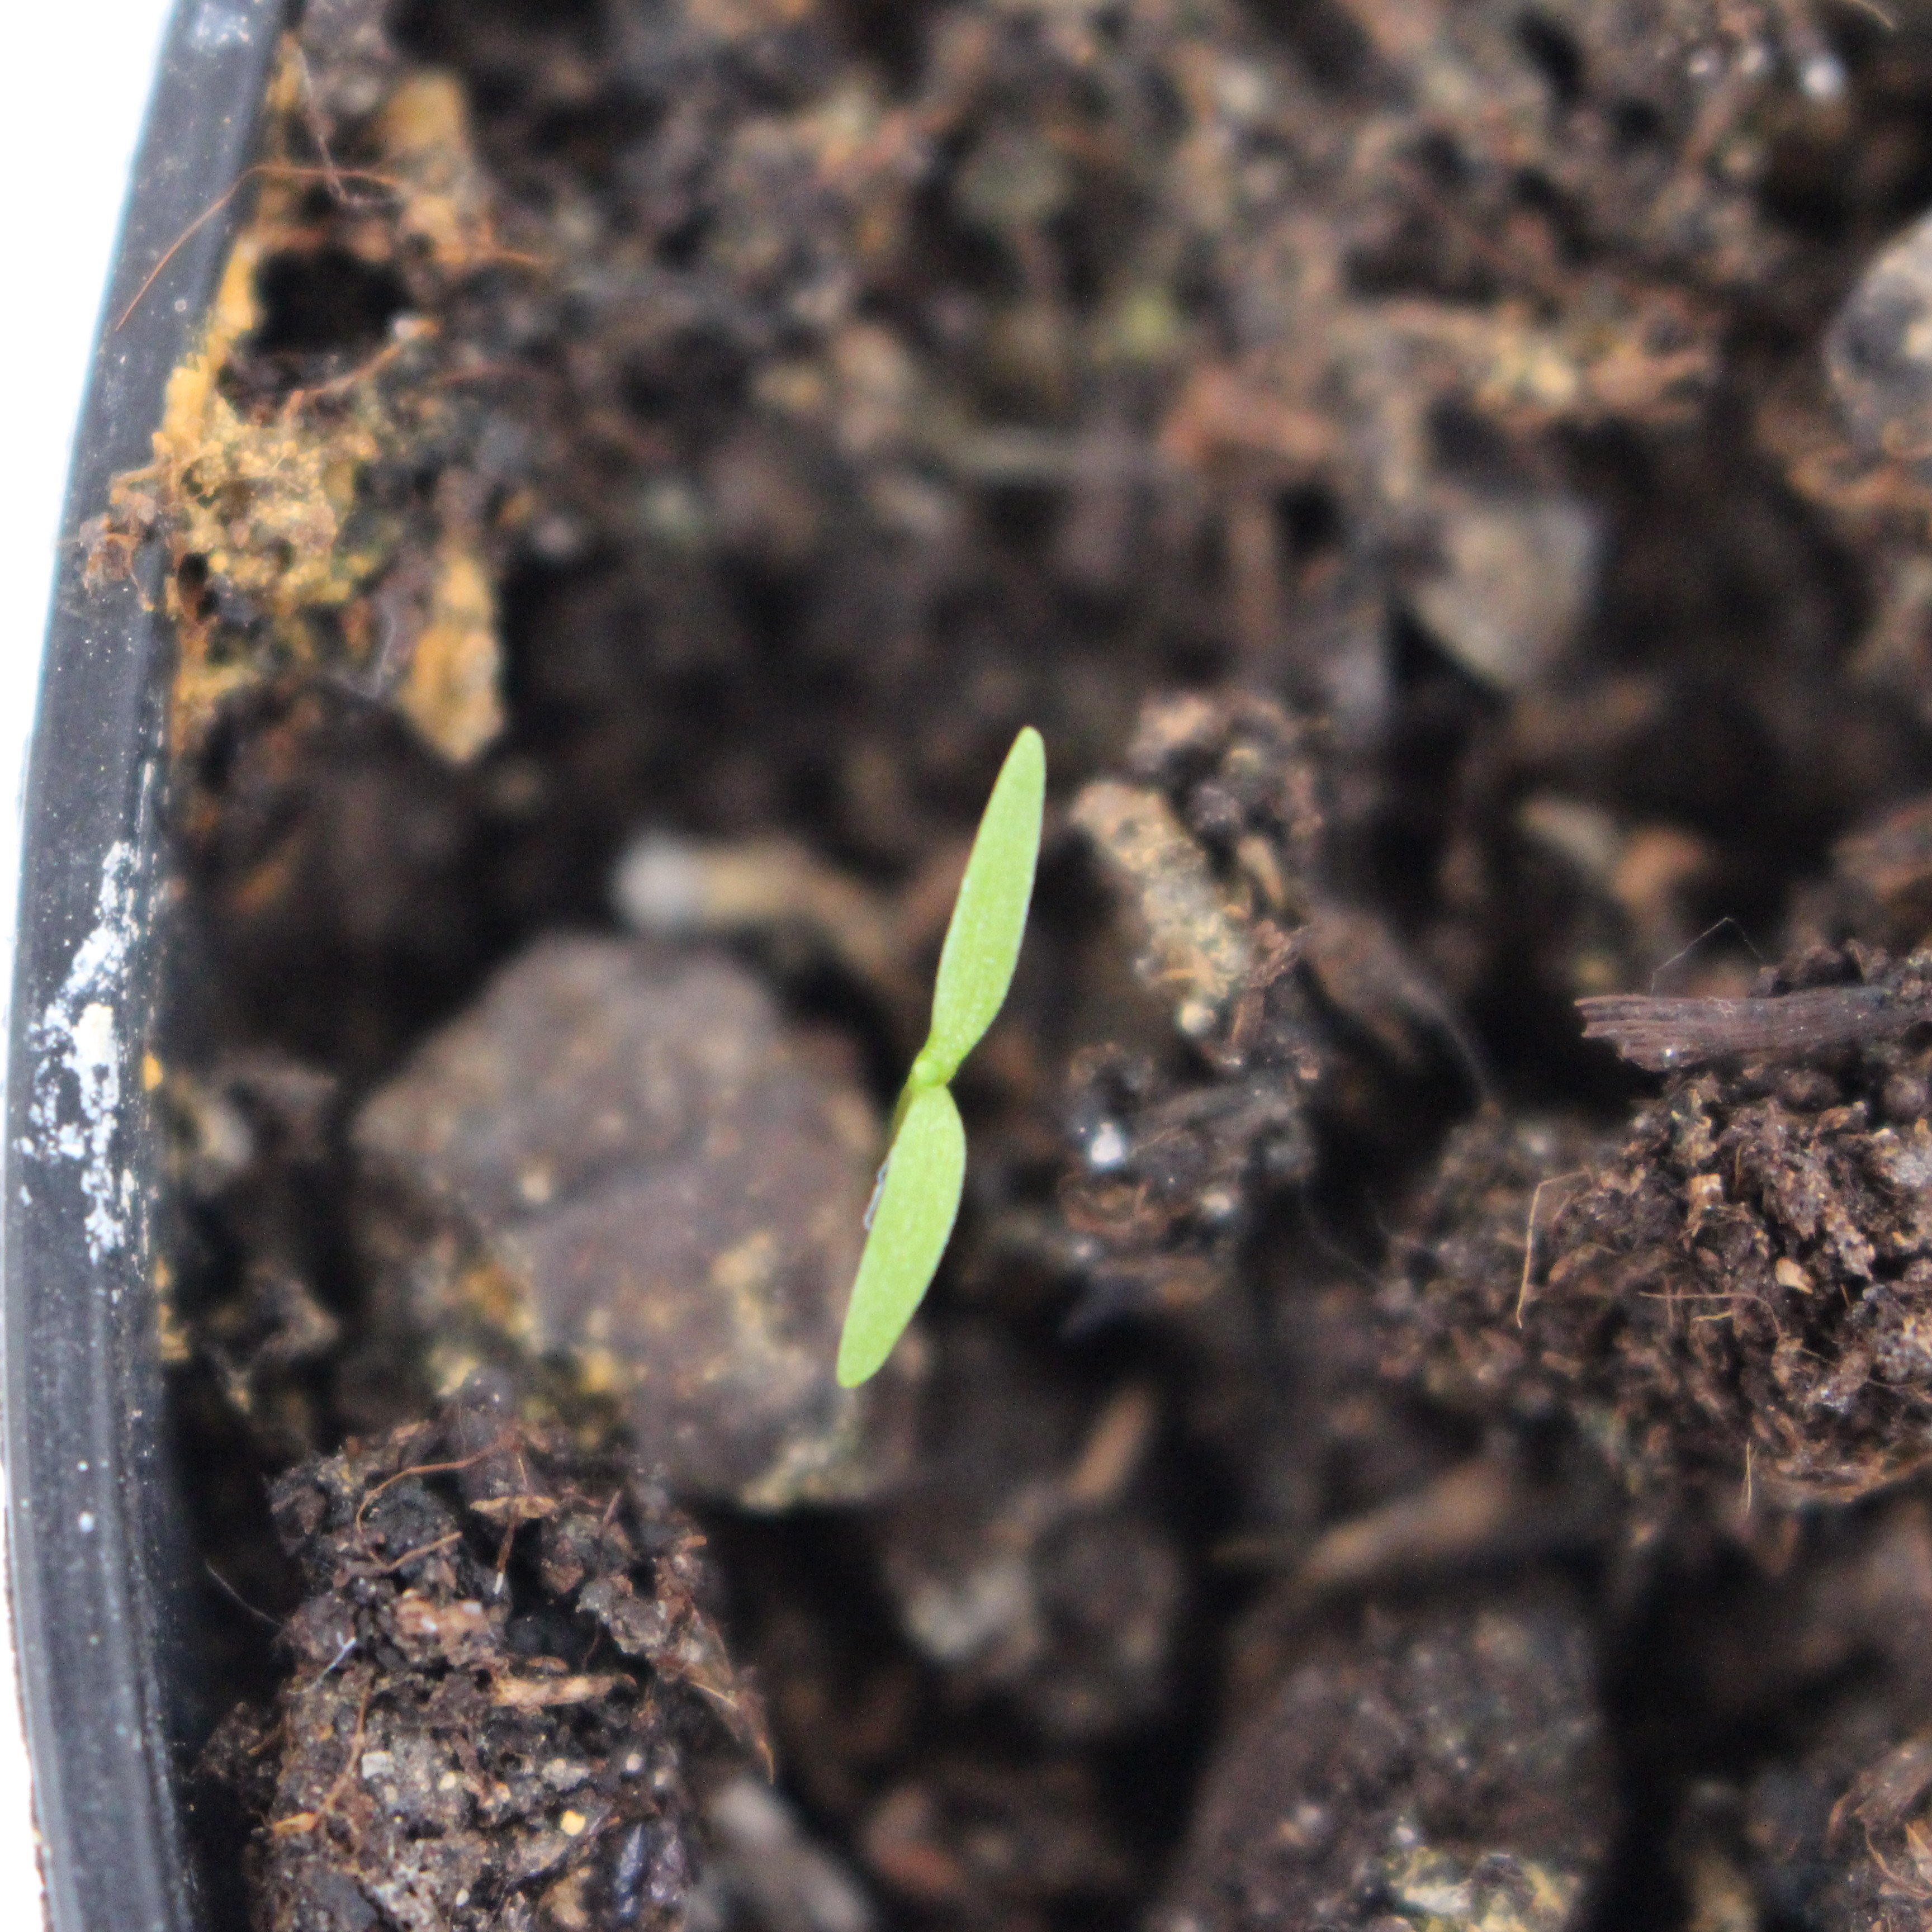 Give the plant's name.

Papaver rhoeas
